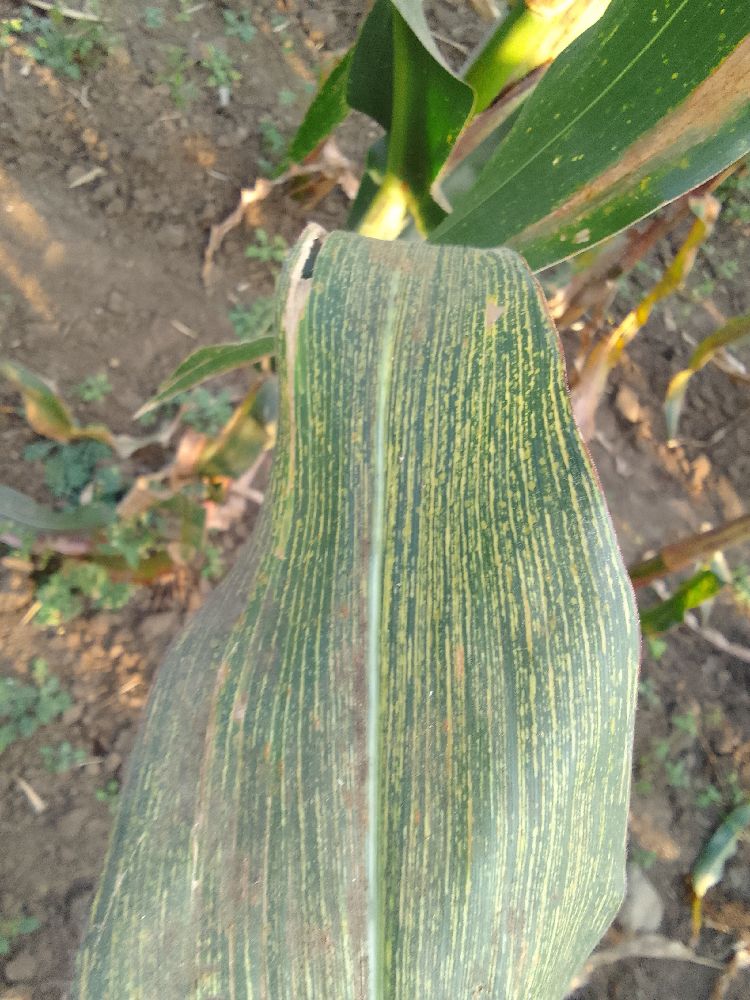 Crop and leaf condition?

maize, maize streak virus
